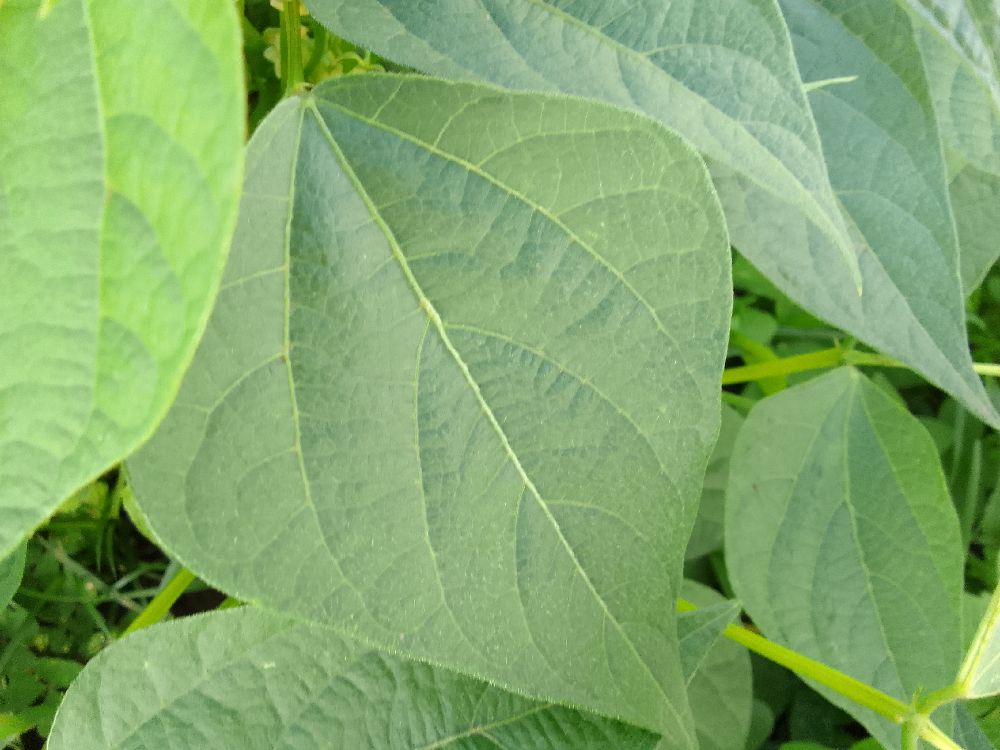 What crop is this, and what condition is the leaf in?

common bean, healthy
